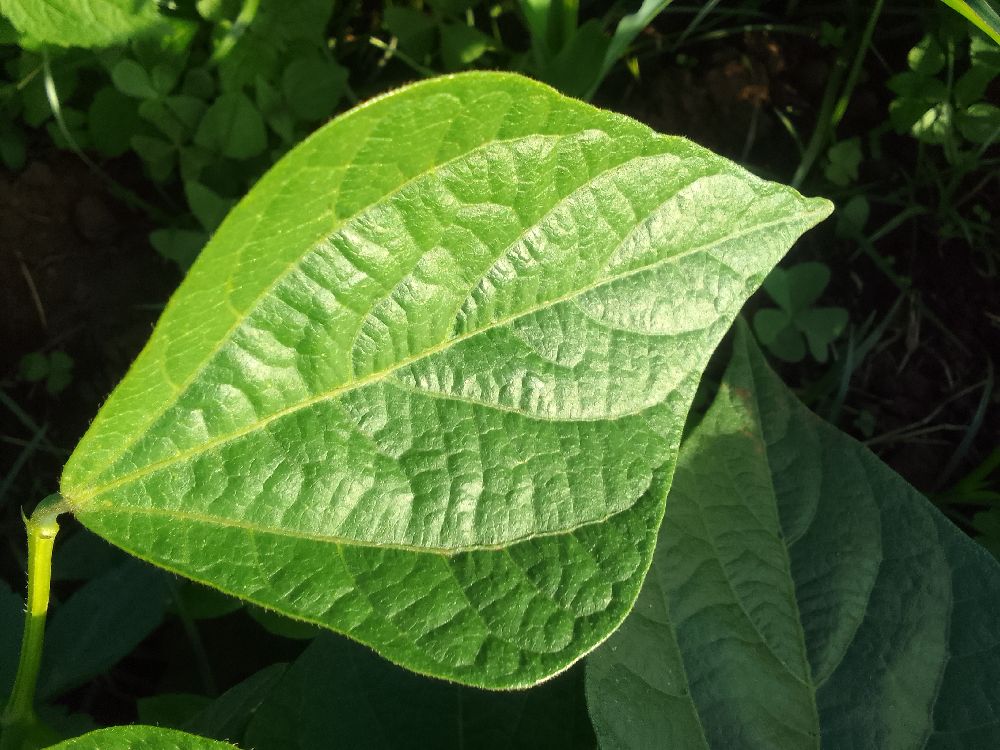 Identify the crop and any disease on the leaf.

common bean, healthy
